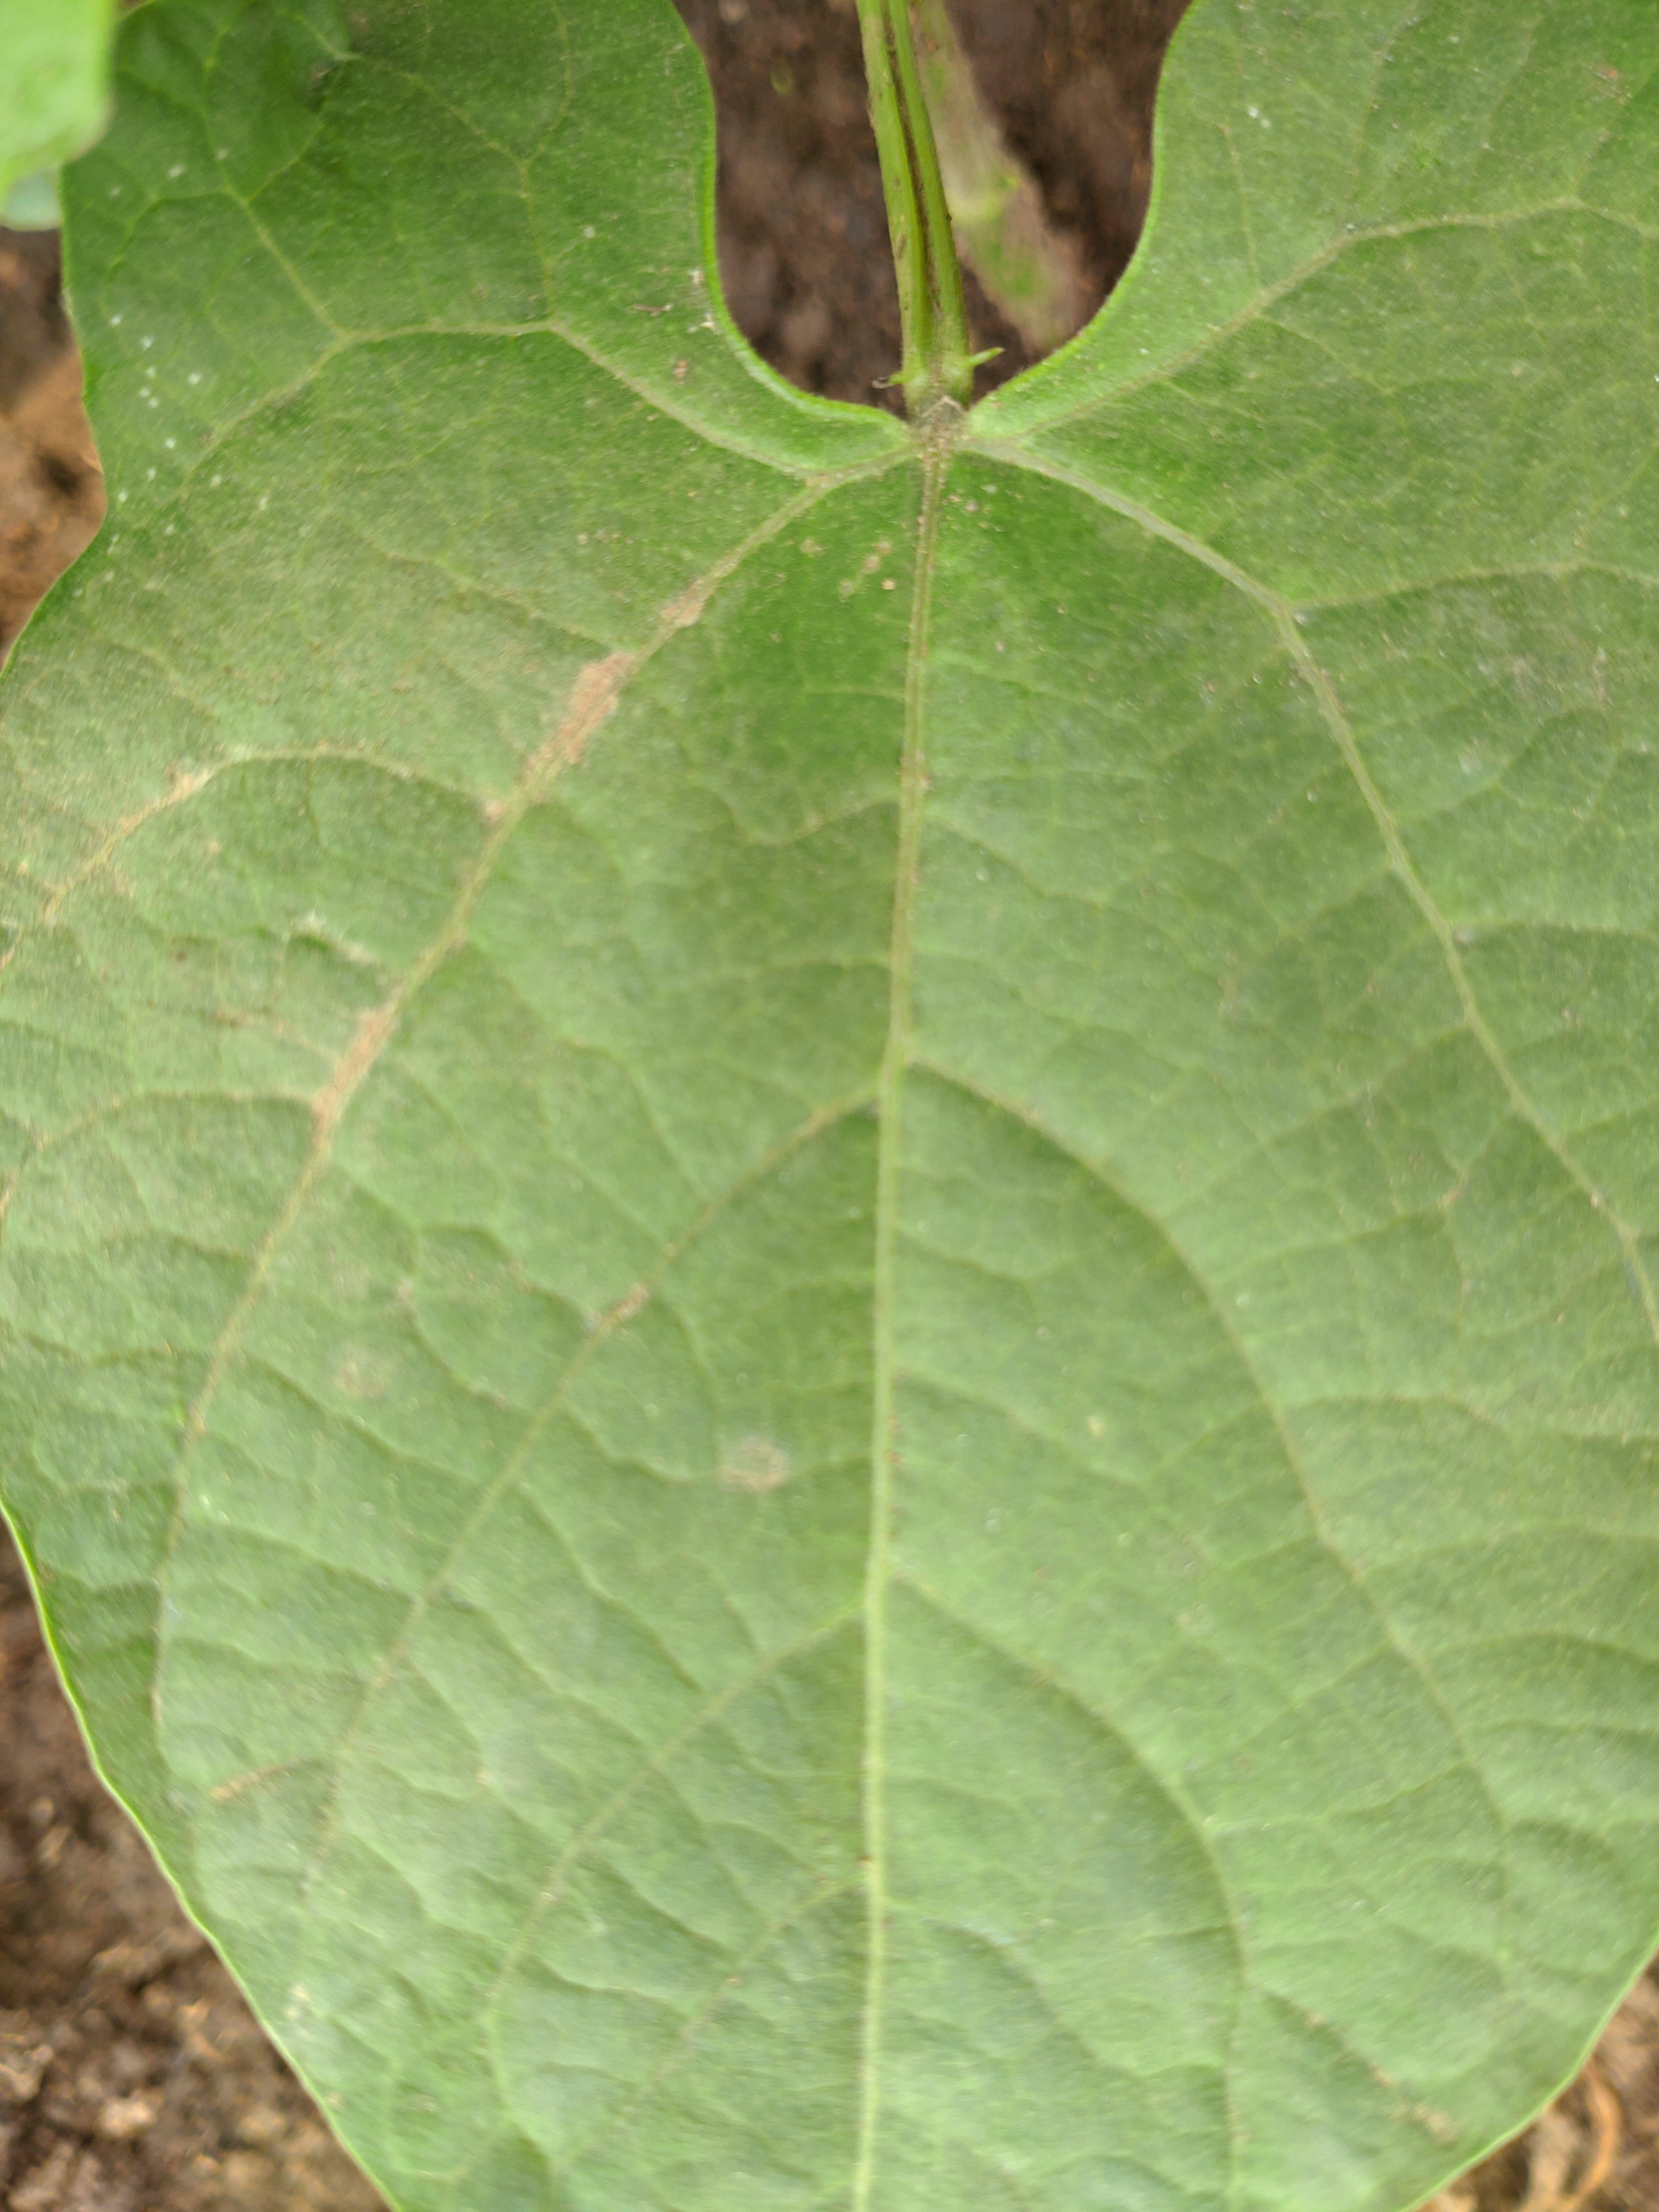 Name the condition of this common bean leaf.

healthy
